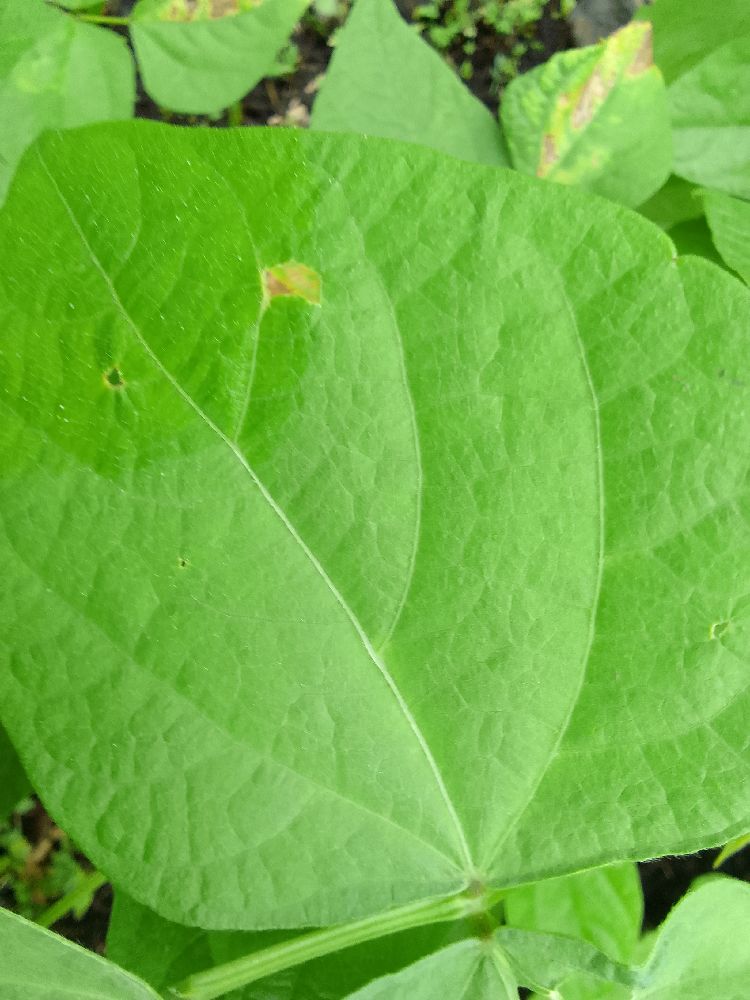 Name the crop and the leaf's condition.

common bean, healthy
